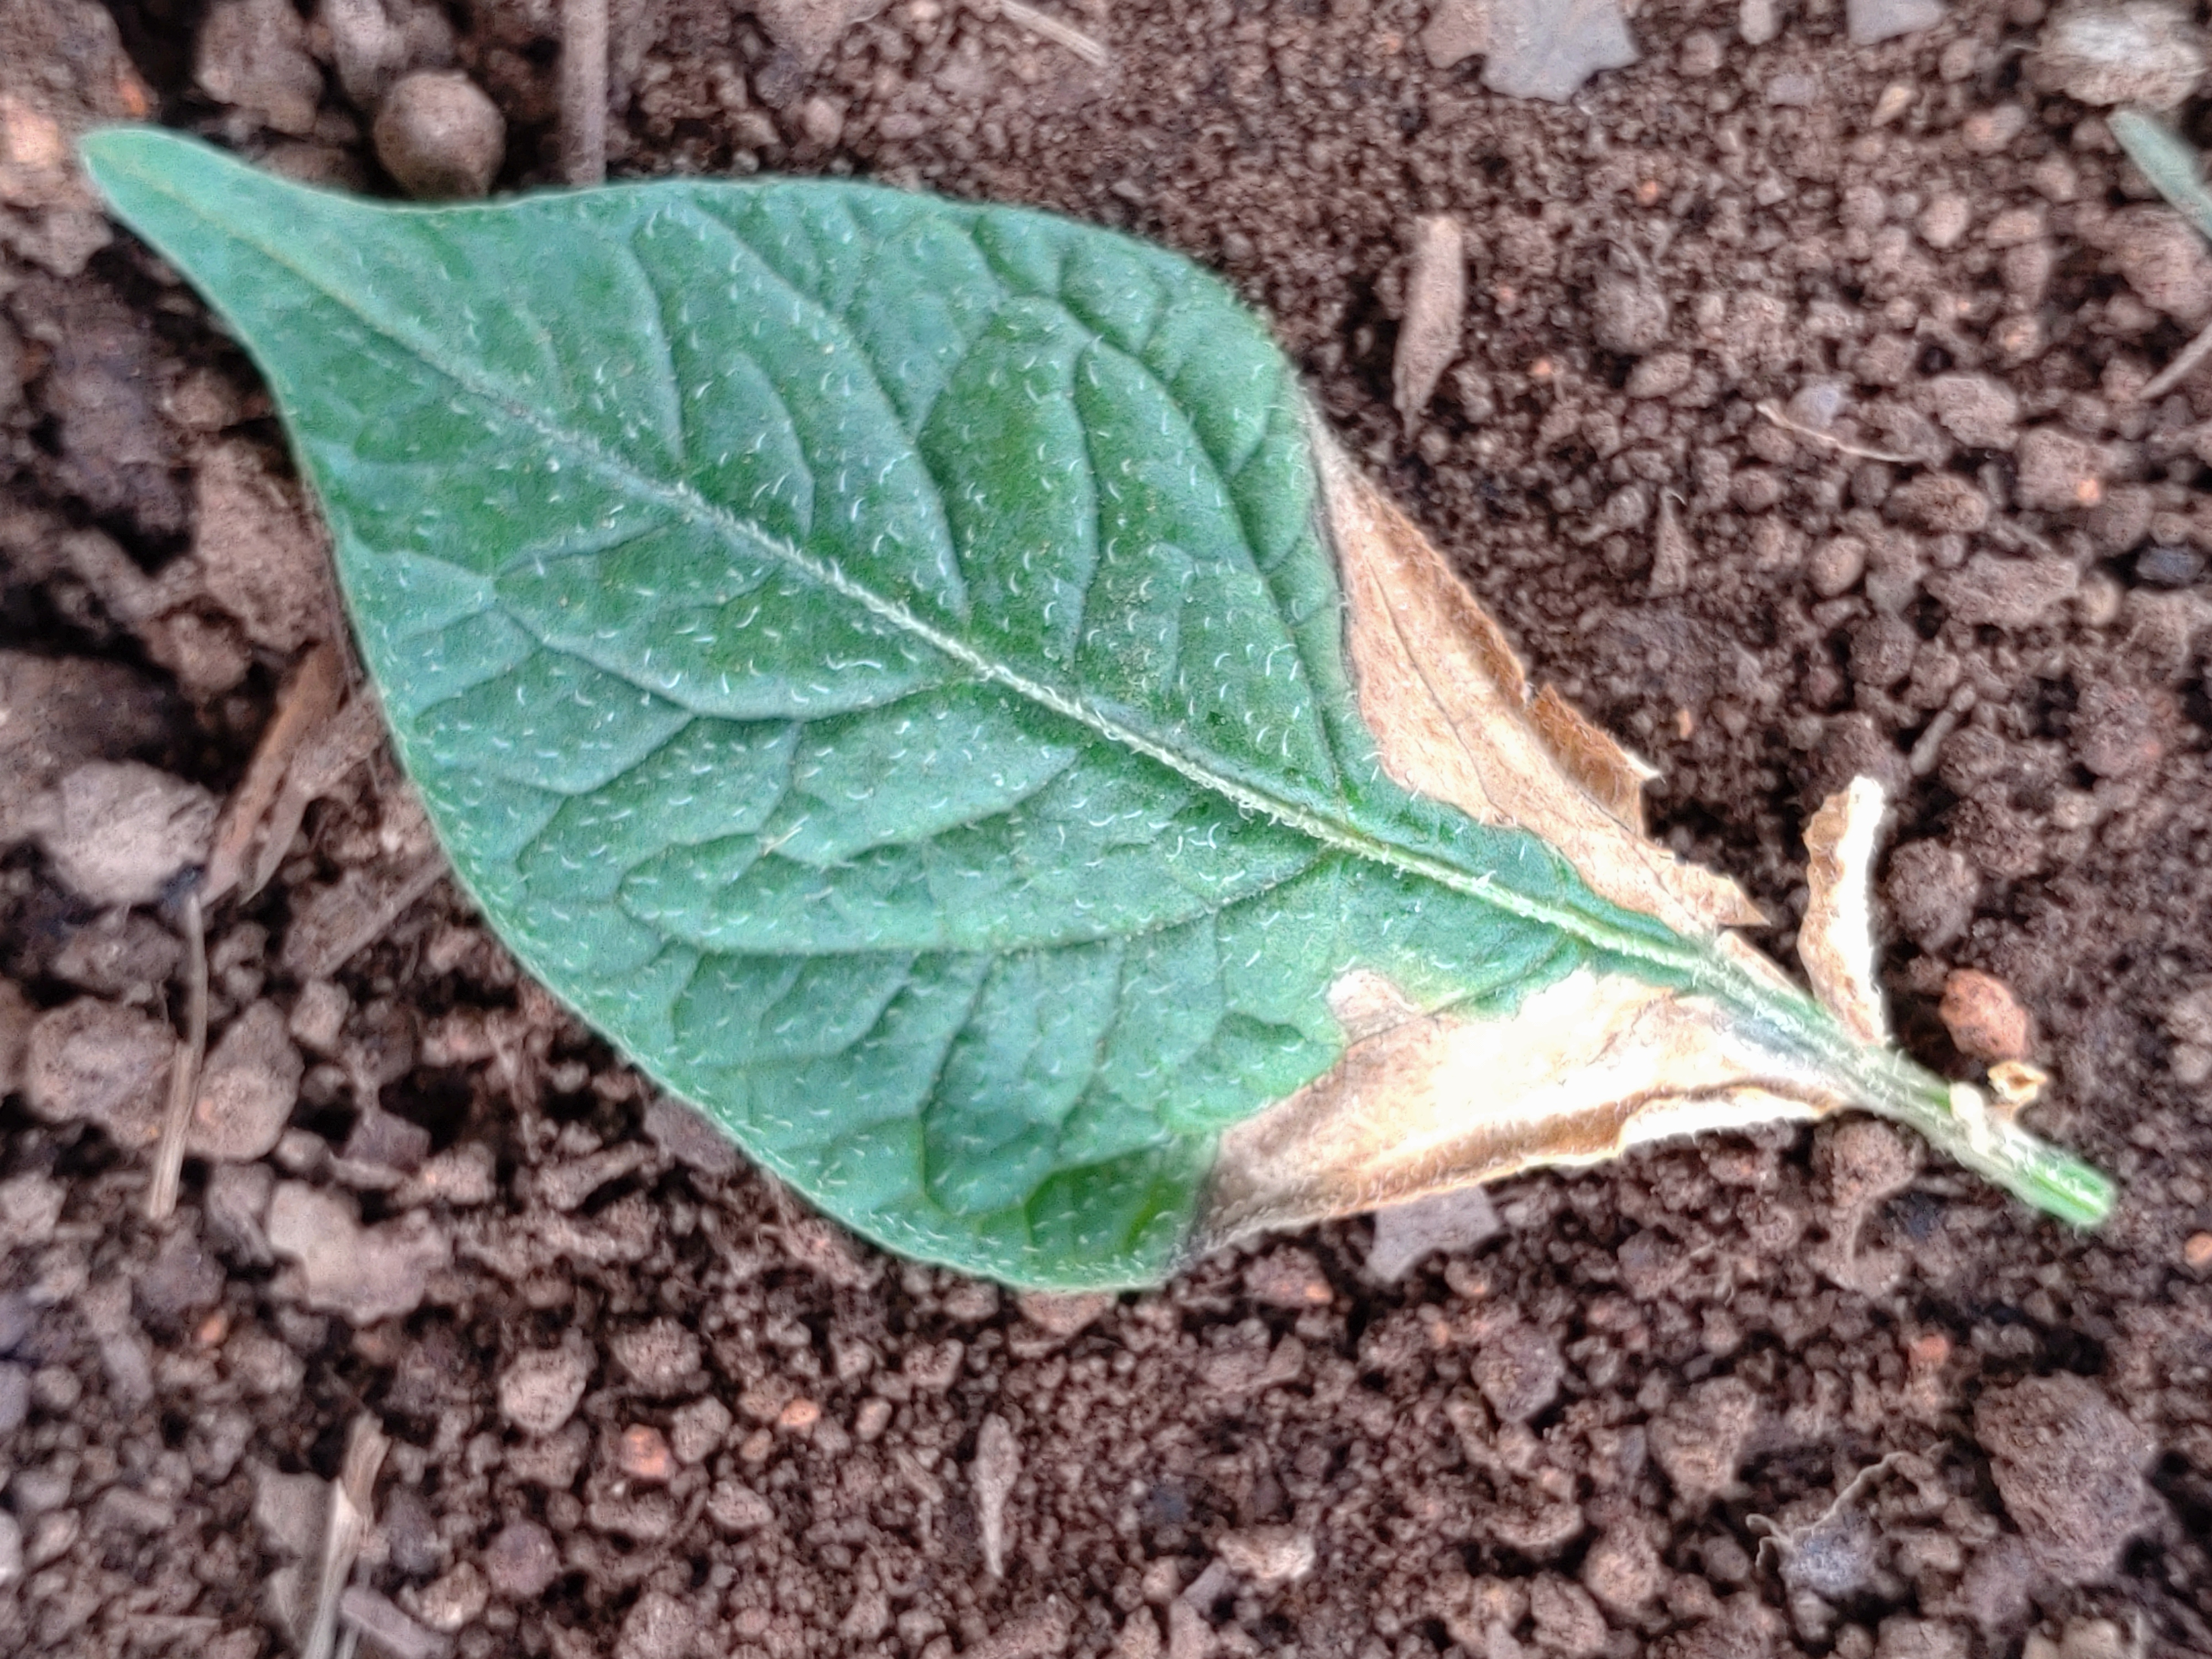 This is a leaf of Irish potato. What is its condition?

early blight
